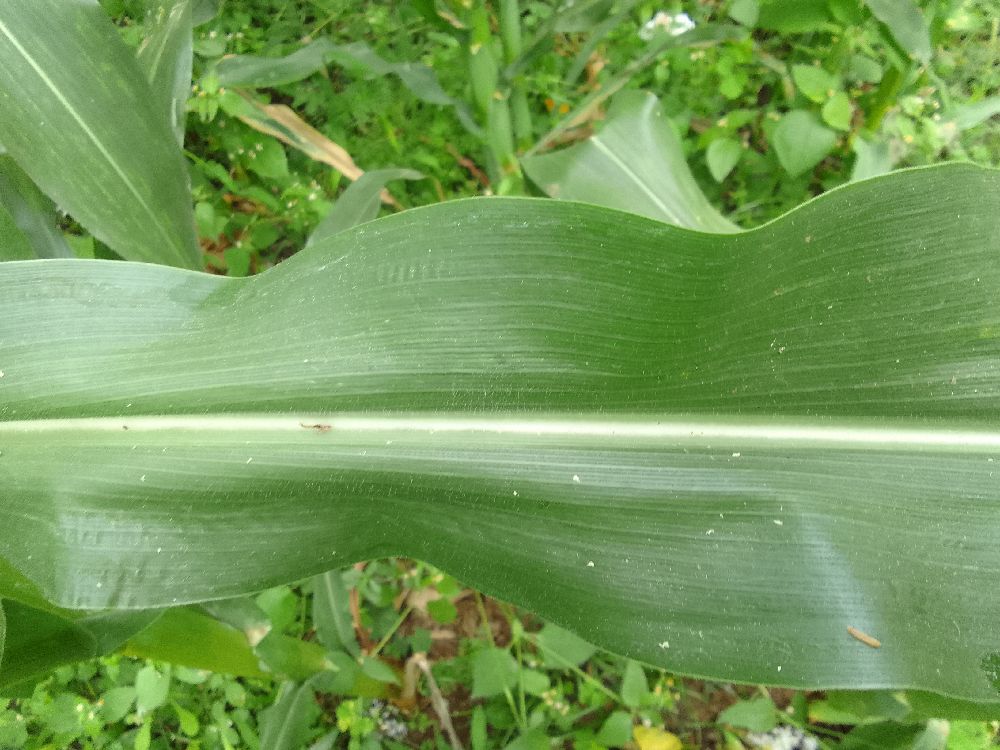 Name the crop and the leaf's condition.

maize, healthy
